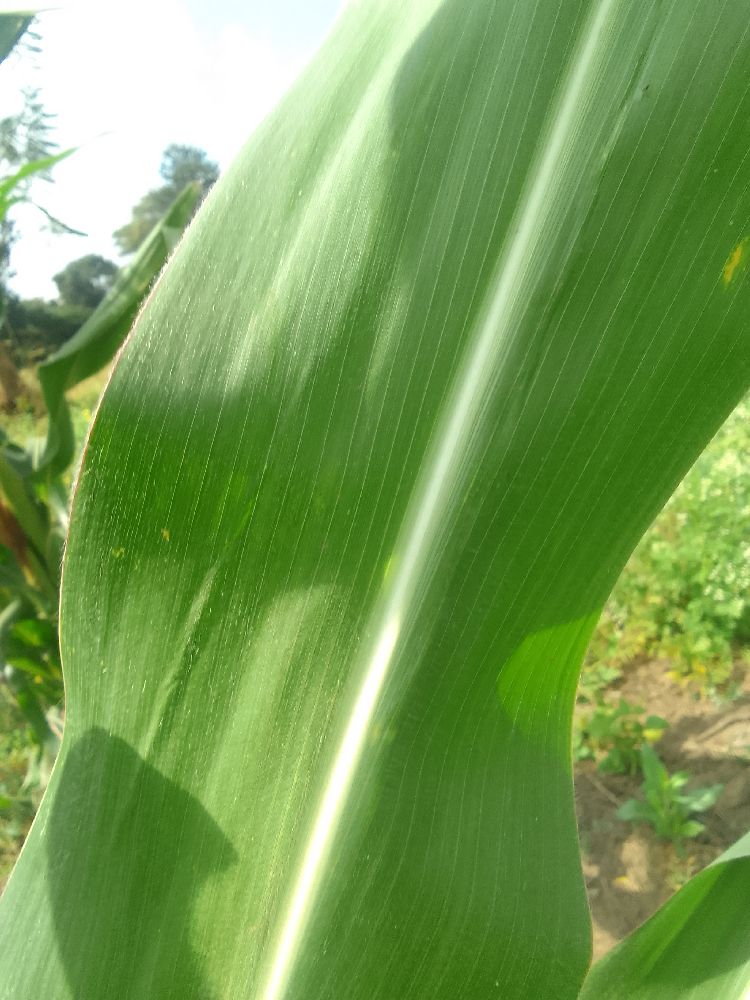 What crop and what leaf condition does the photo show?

maize, healthy
